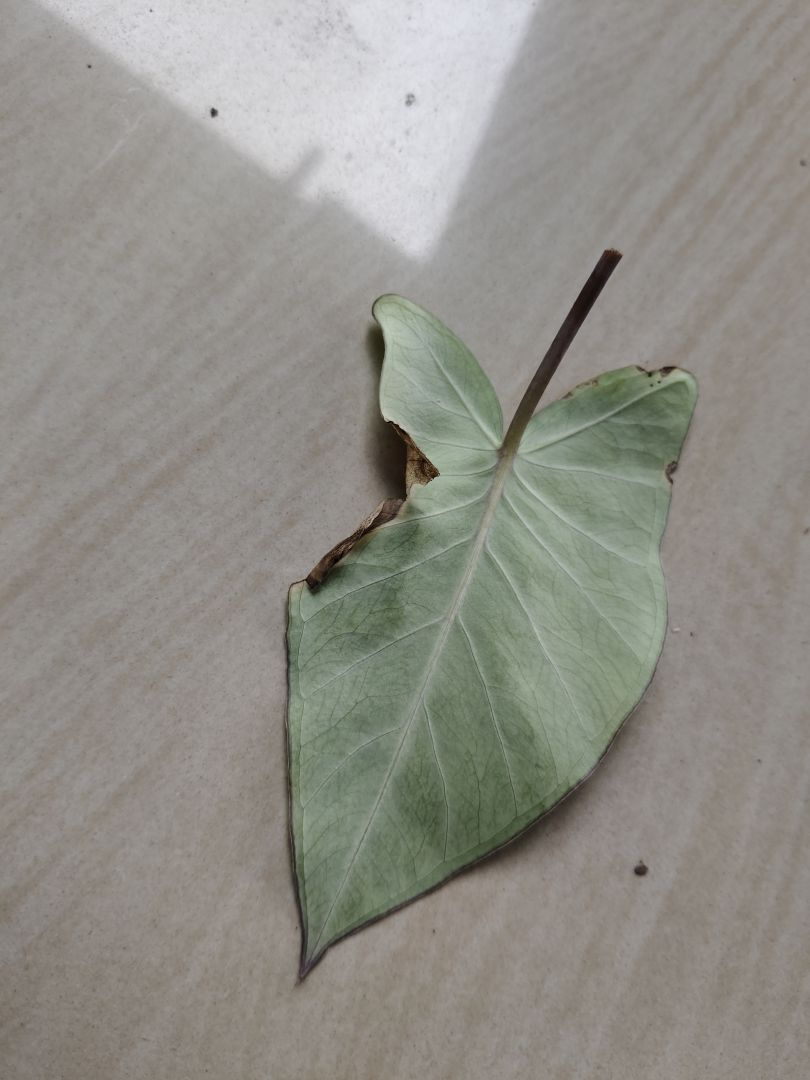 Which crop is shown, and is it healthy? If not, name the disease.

taro, leaf blight
